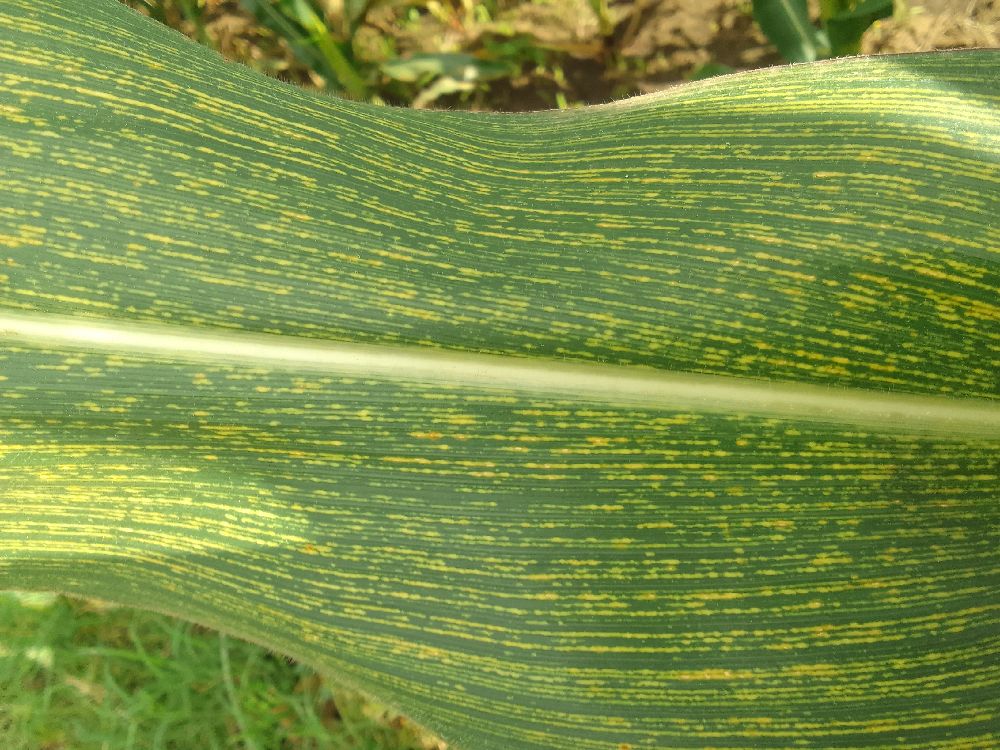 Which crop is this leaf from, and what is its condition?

maize, maize streak virus
